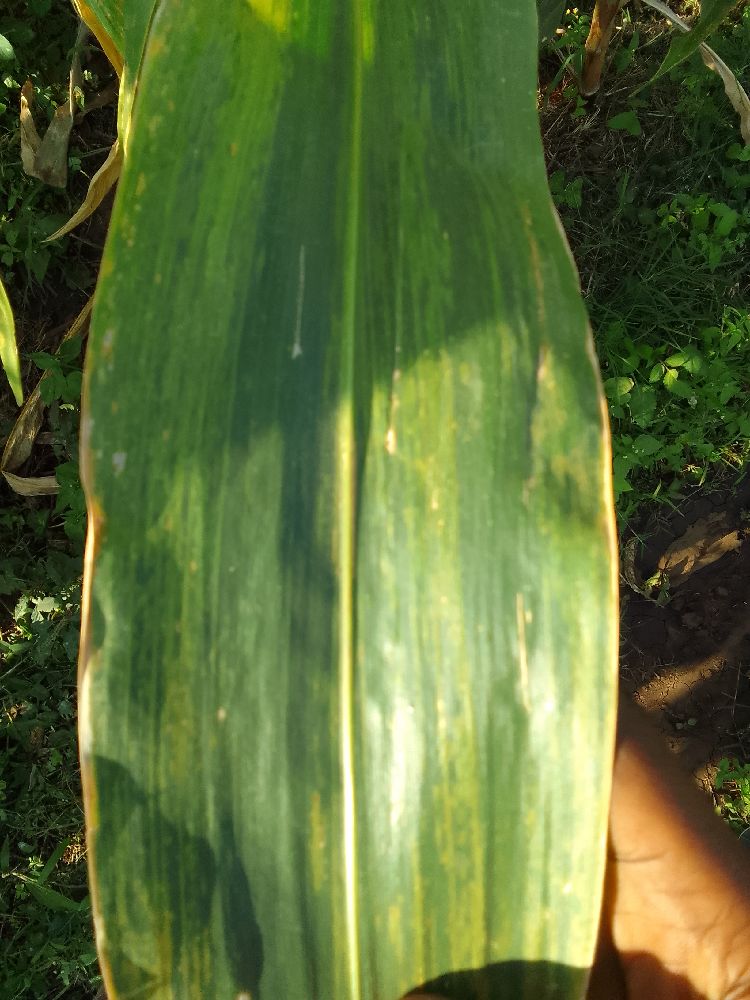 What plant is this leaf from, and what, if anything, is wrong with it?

maize, maize lethal necrosis
